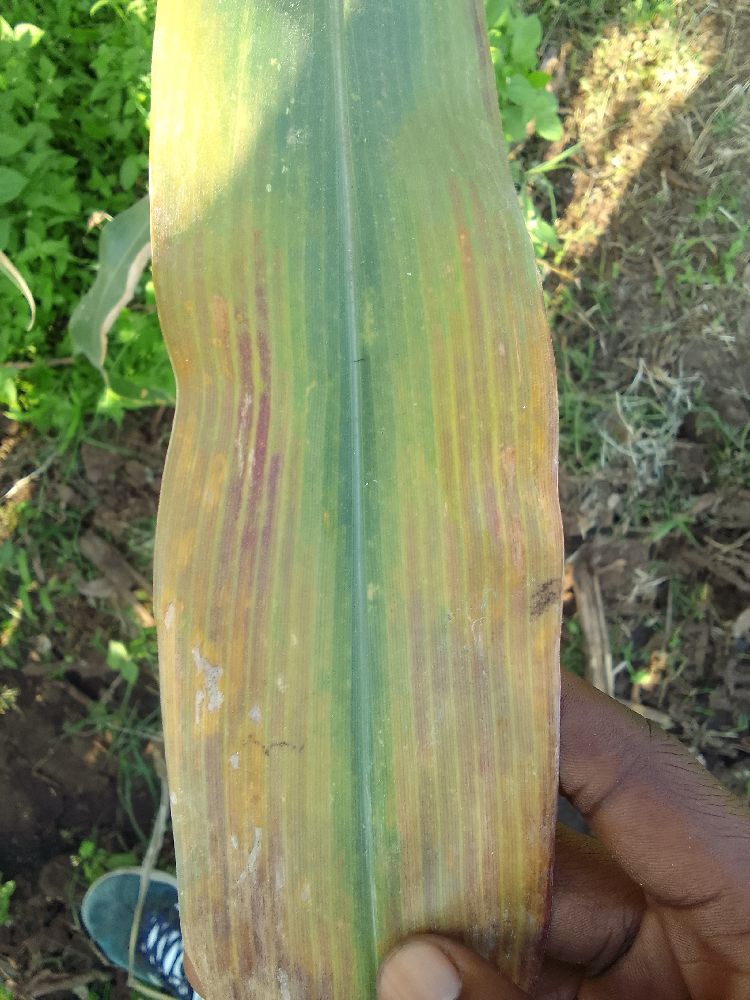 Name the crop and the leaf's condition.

maize, maize lethal necrosis
